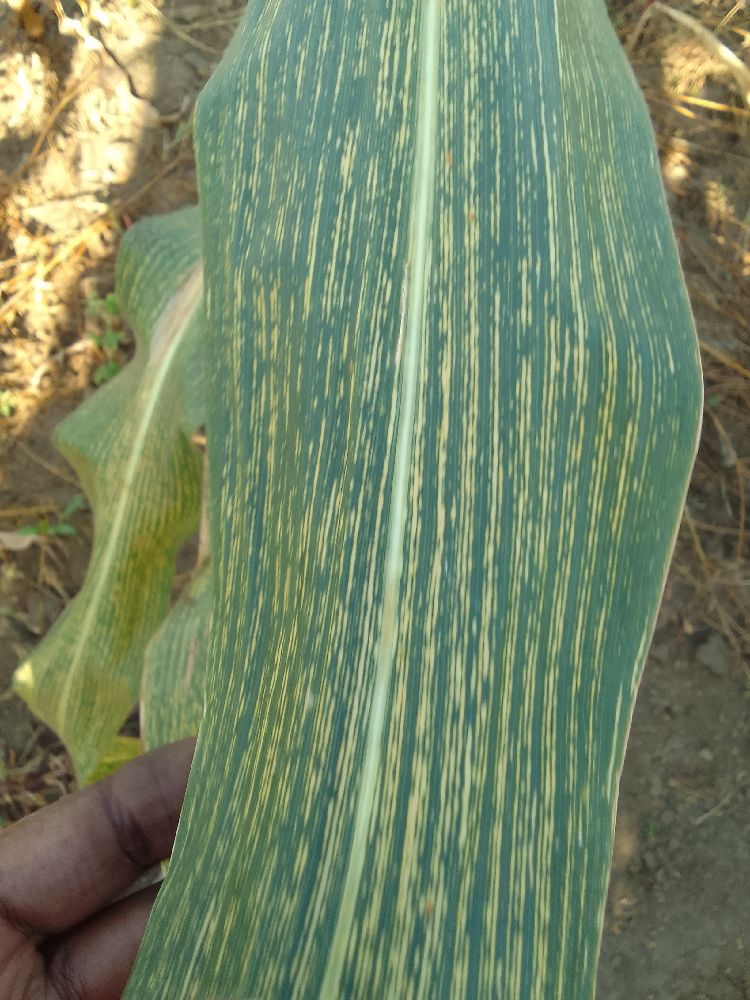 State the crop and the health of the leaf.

maize, maize streak virus
